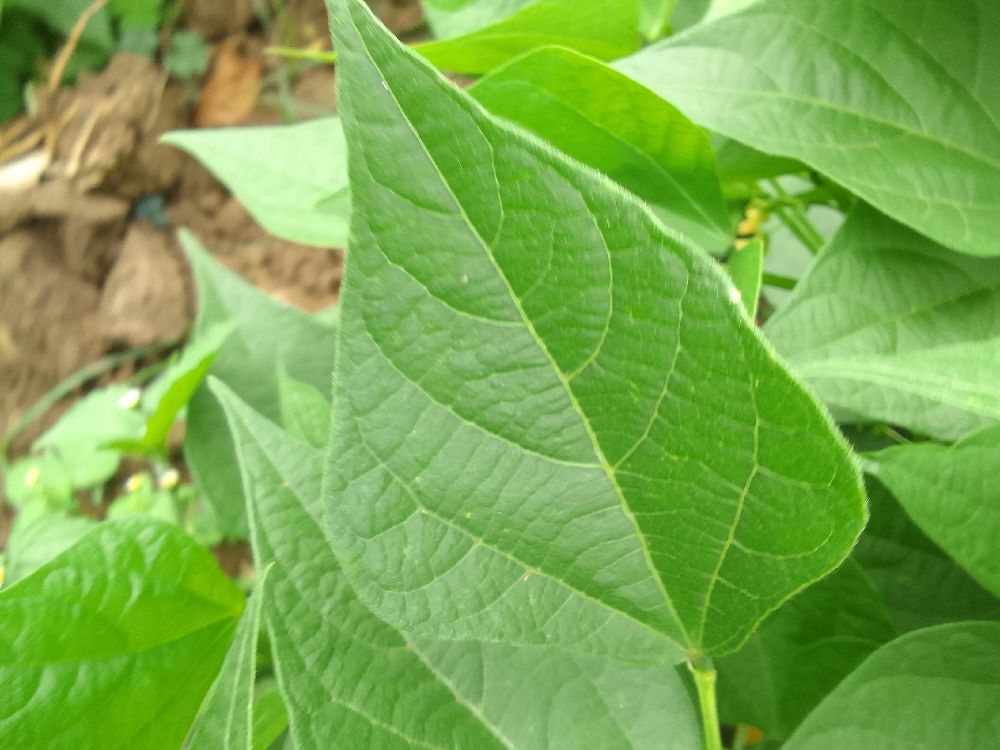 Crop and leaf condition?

common bean, healthy
